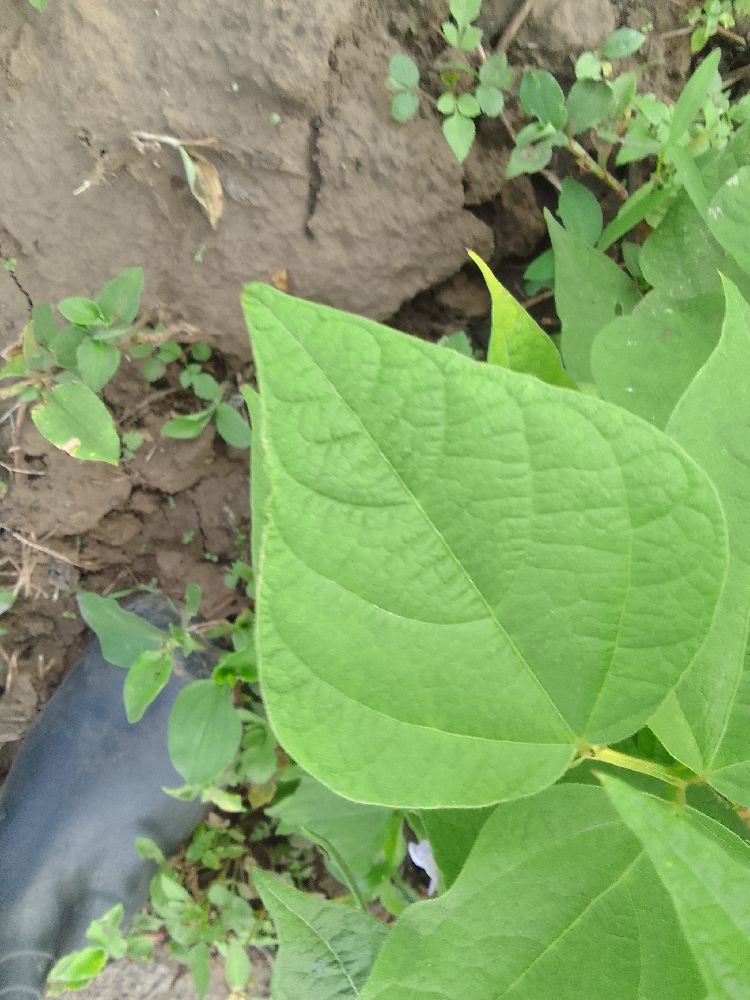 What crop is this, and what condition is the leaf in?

common bean, healthy
